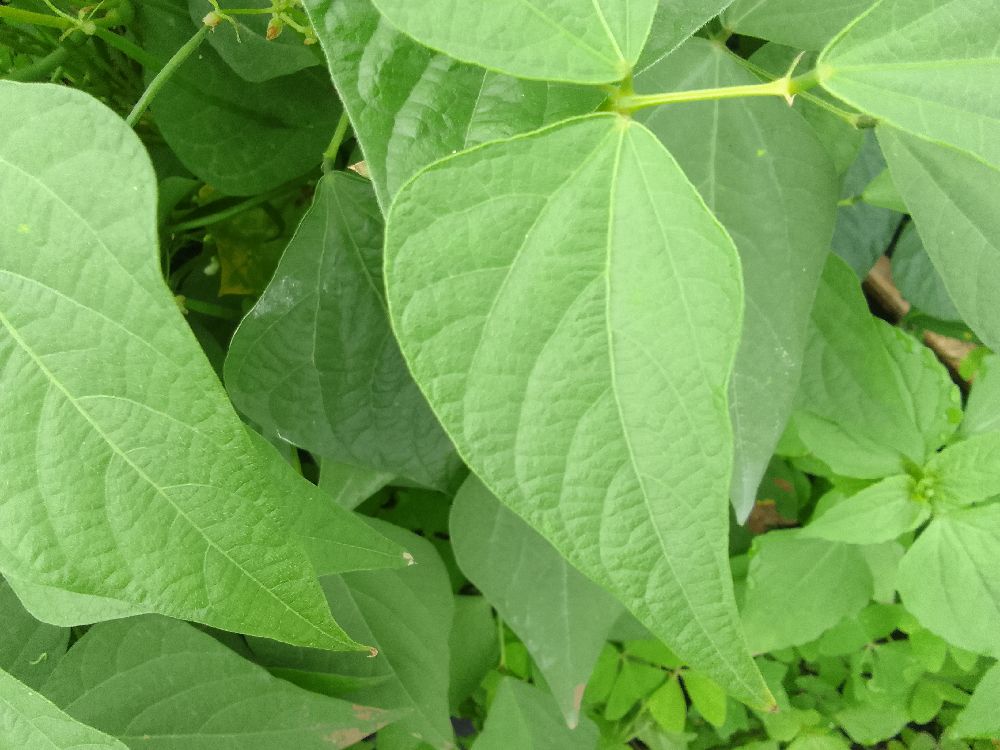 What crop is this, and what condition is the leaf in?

common bean, healthy
